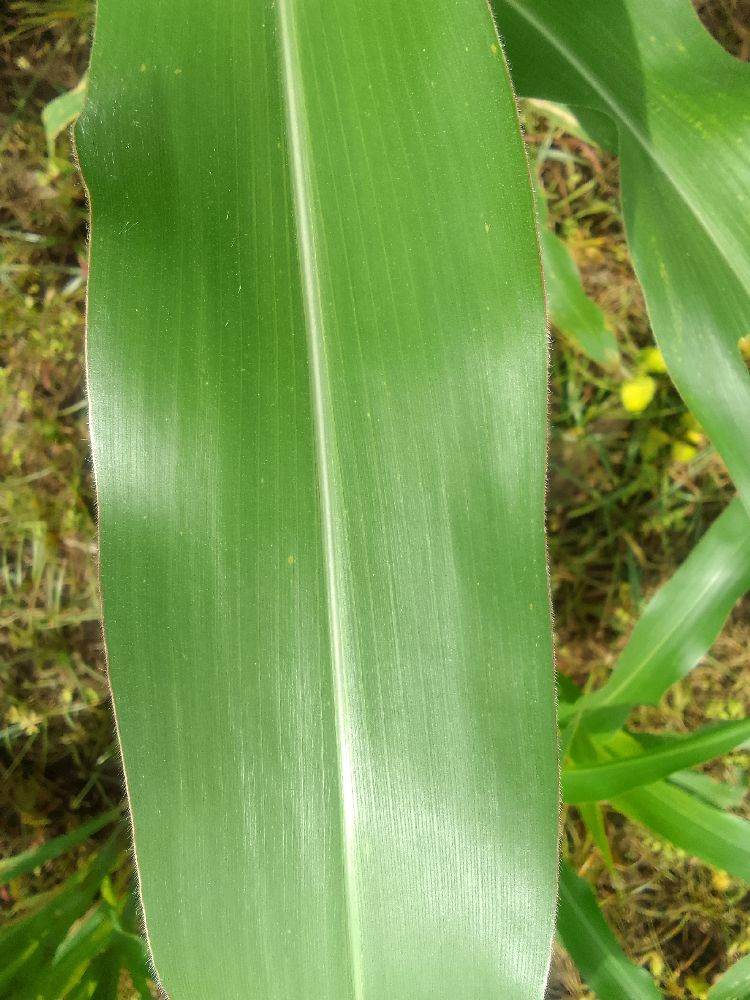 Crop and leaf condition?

maize, healthy
